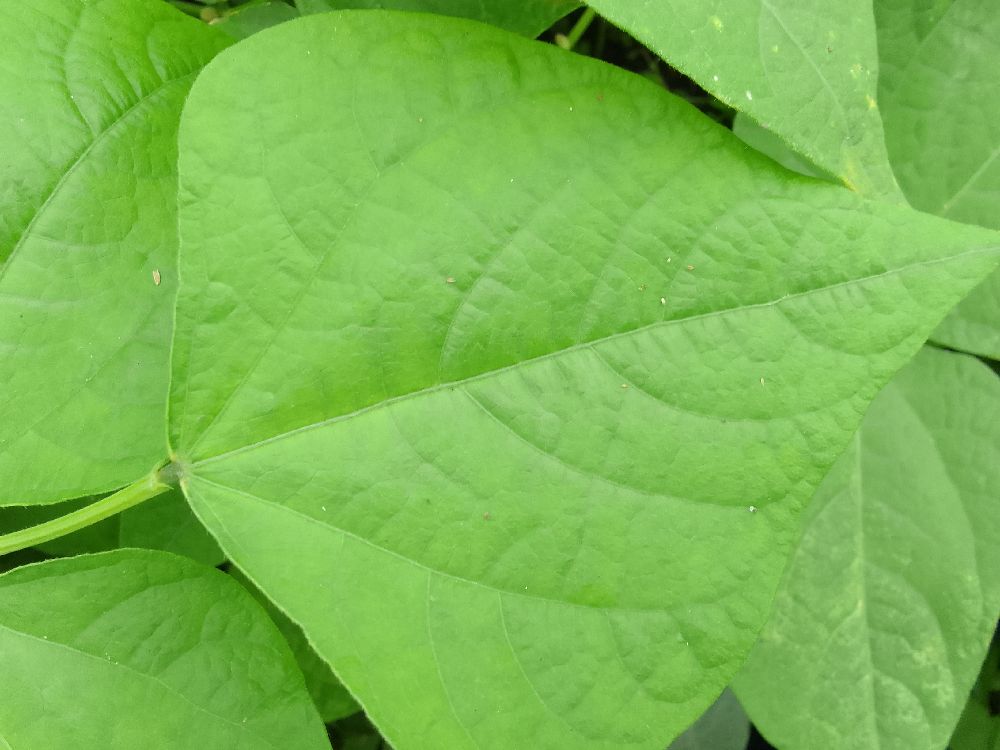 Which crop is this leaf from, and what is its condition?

common bean, healthy
